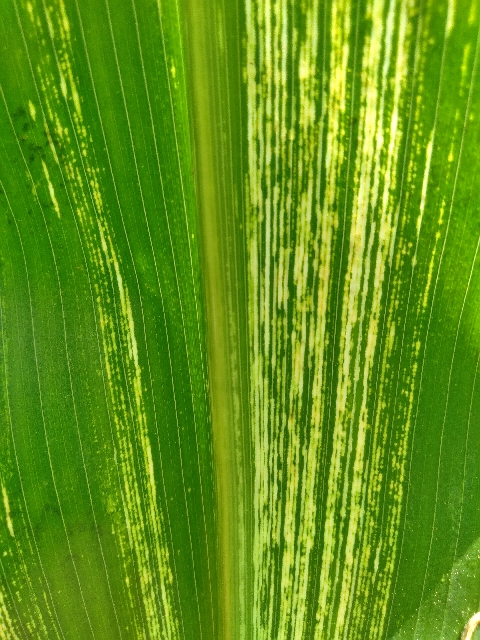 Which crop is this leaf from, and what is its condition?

maize, maize streak virus
